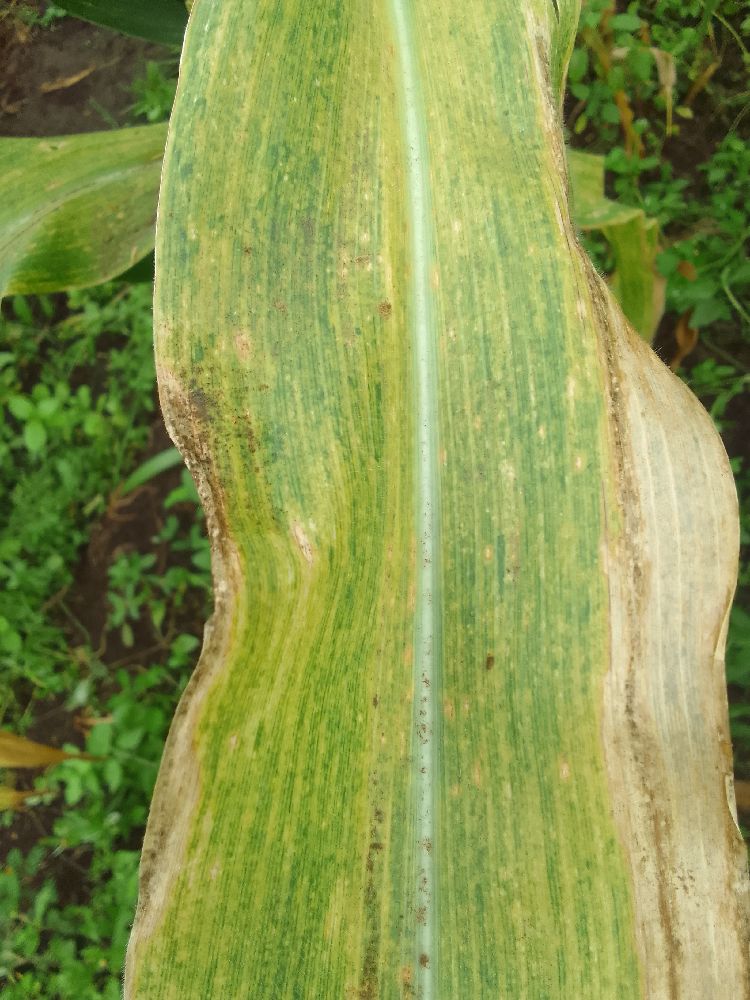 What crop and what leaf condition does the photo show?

maize, maize lethal necrosis
